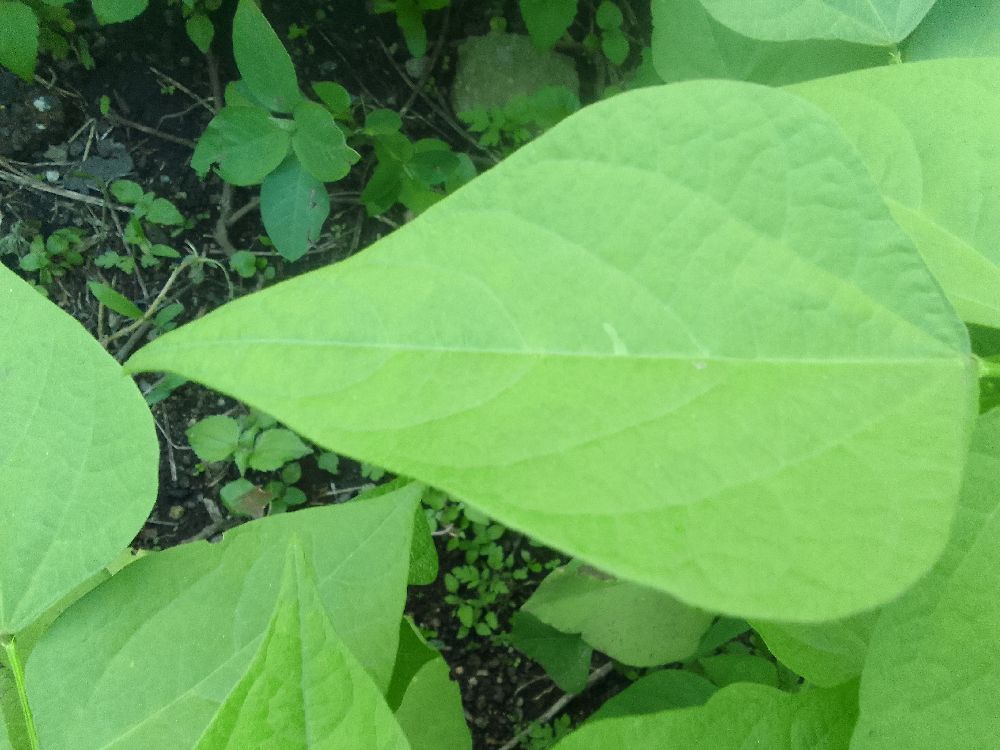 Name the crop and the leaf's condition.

common bean, healthy
